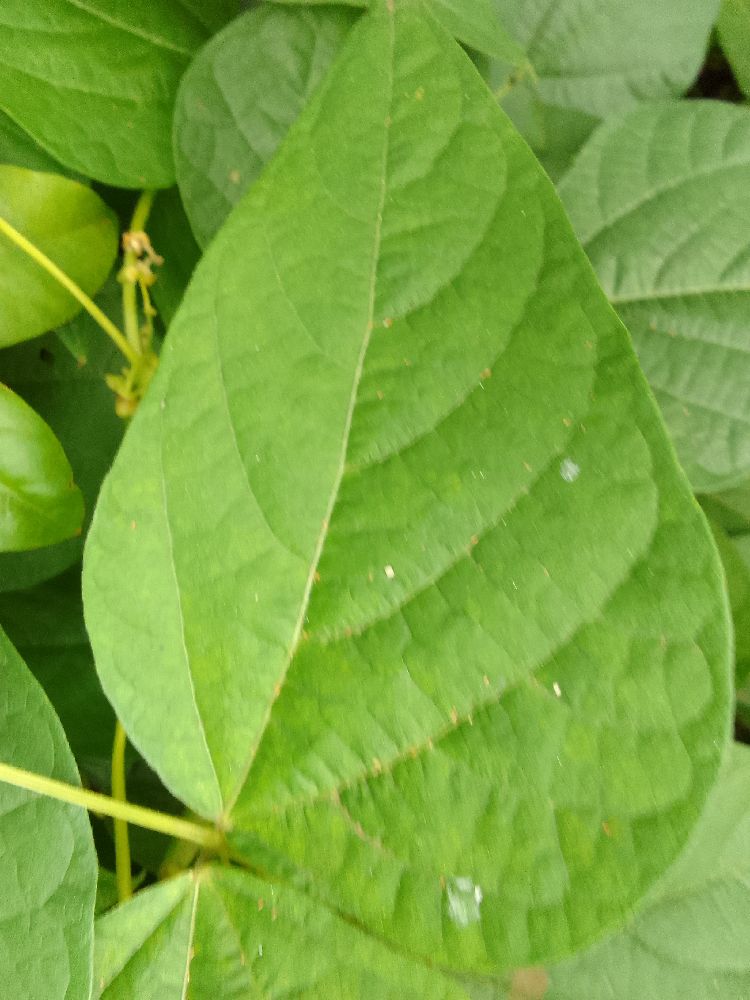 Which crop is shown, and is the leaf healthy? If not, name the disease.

common bean, healthy
